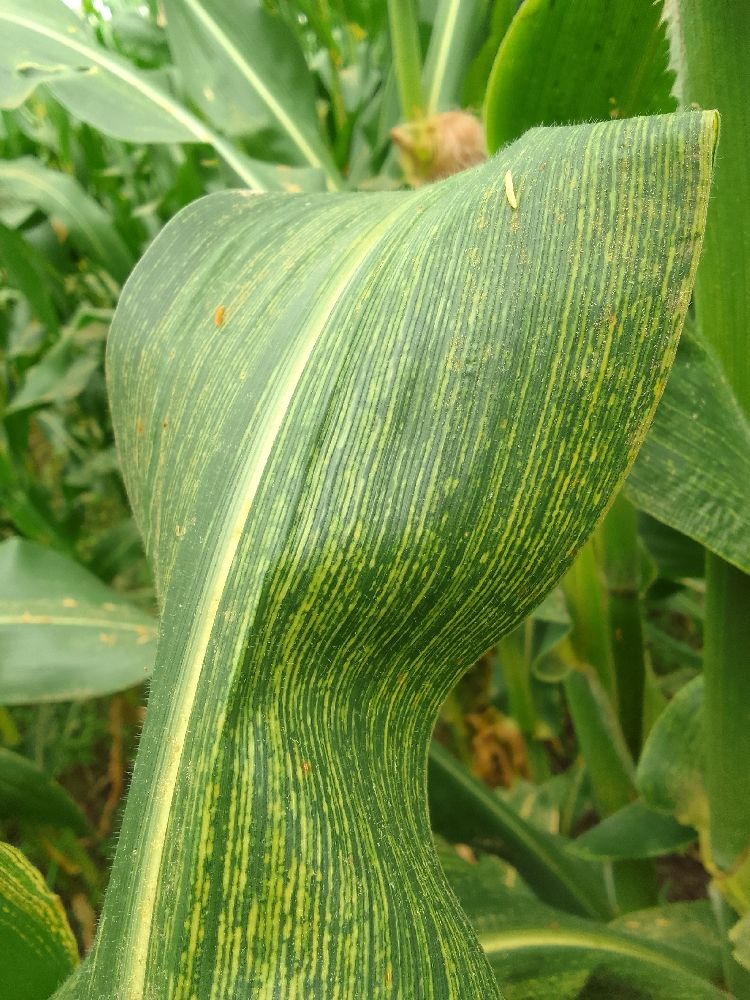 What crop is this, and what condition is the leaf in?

maize, maize streak virus
